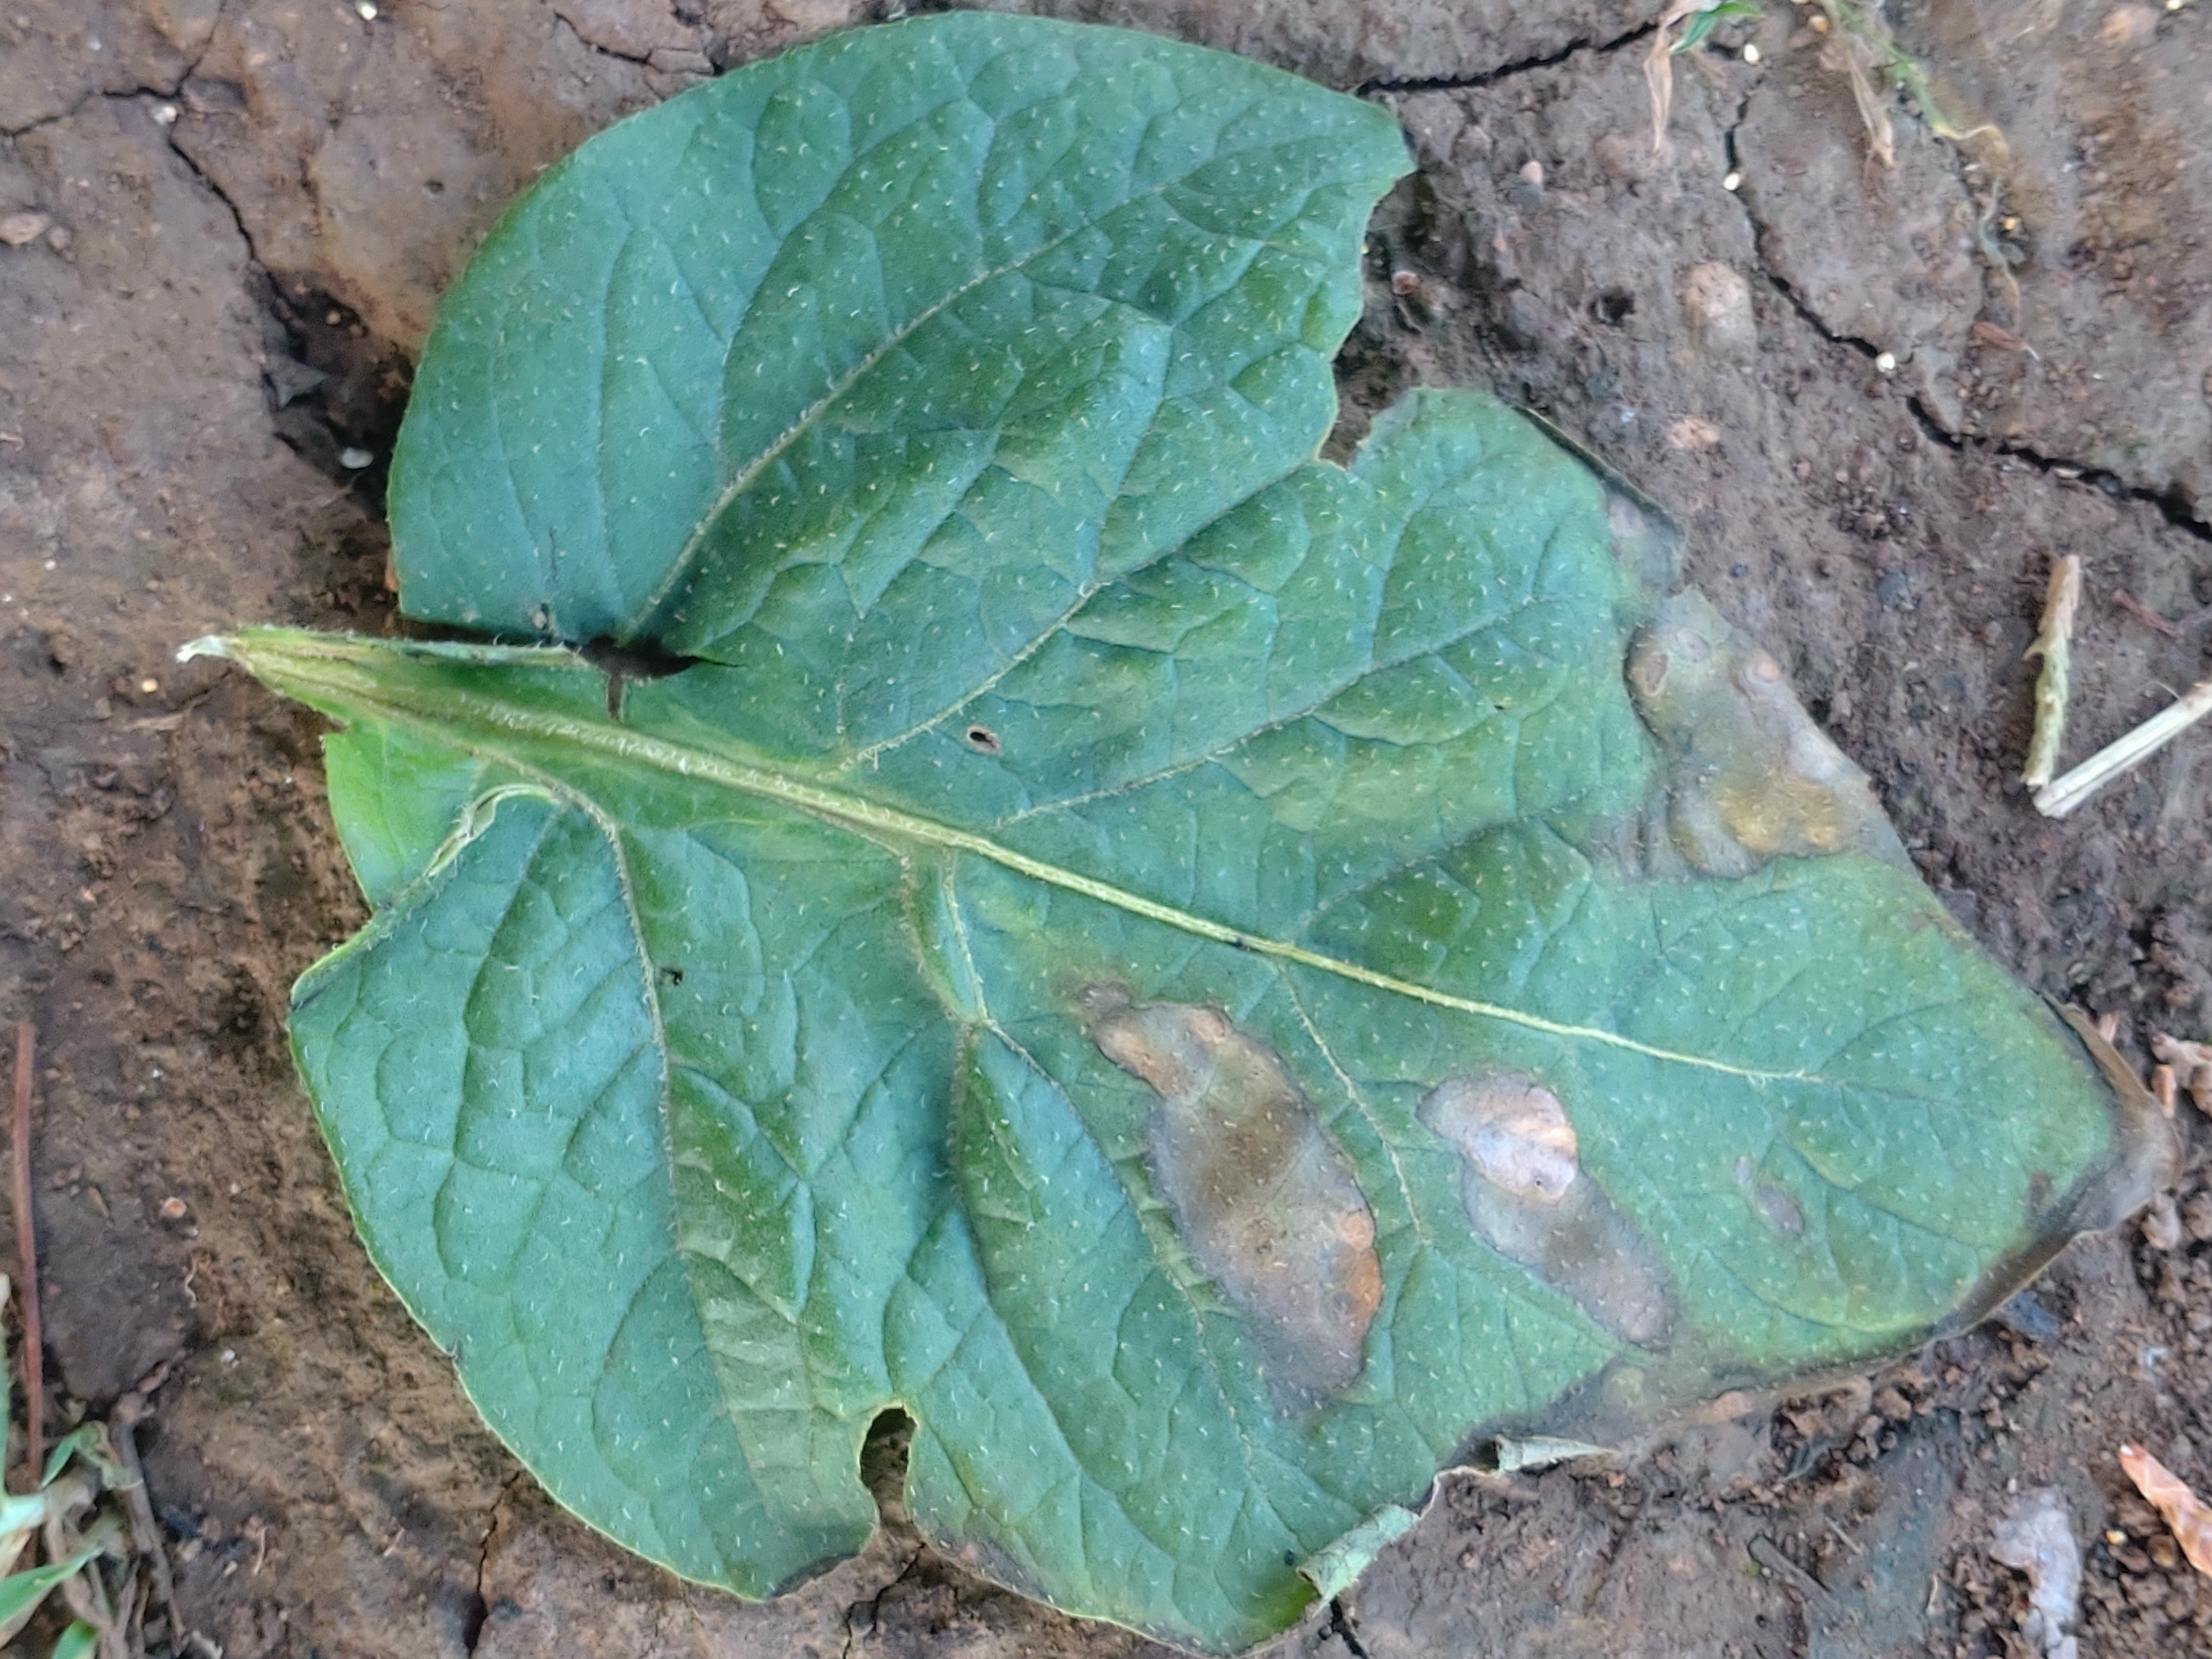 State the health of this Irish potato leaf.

early blight
